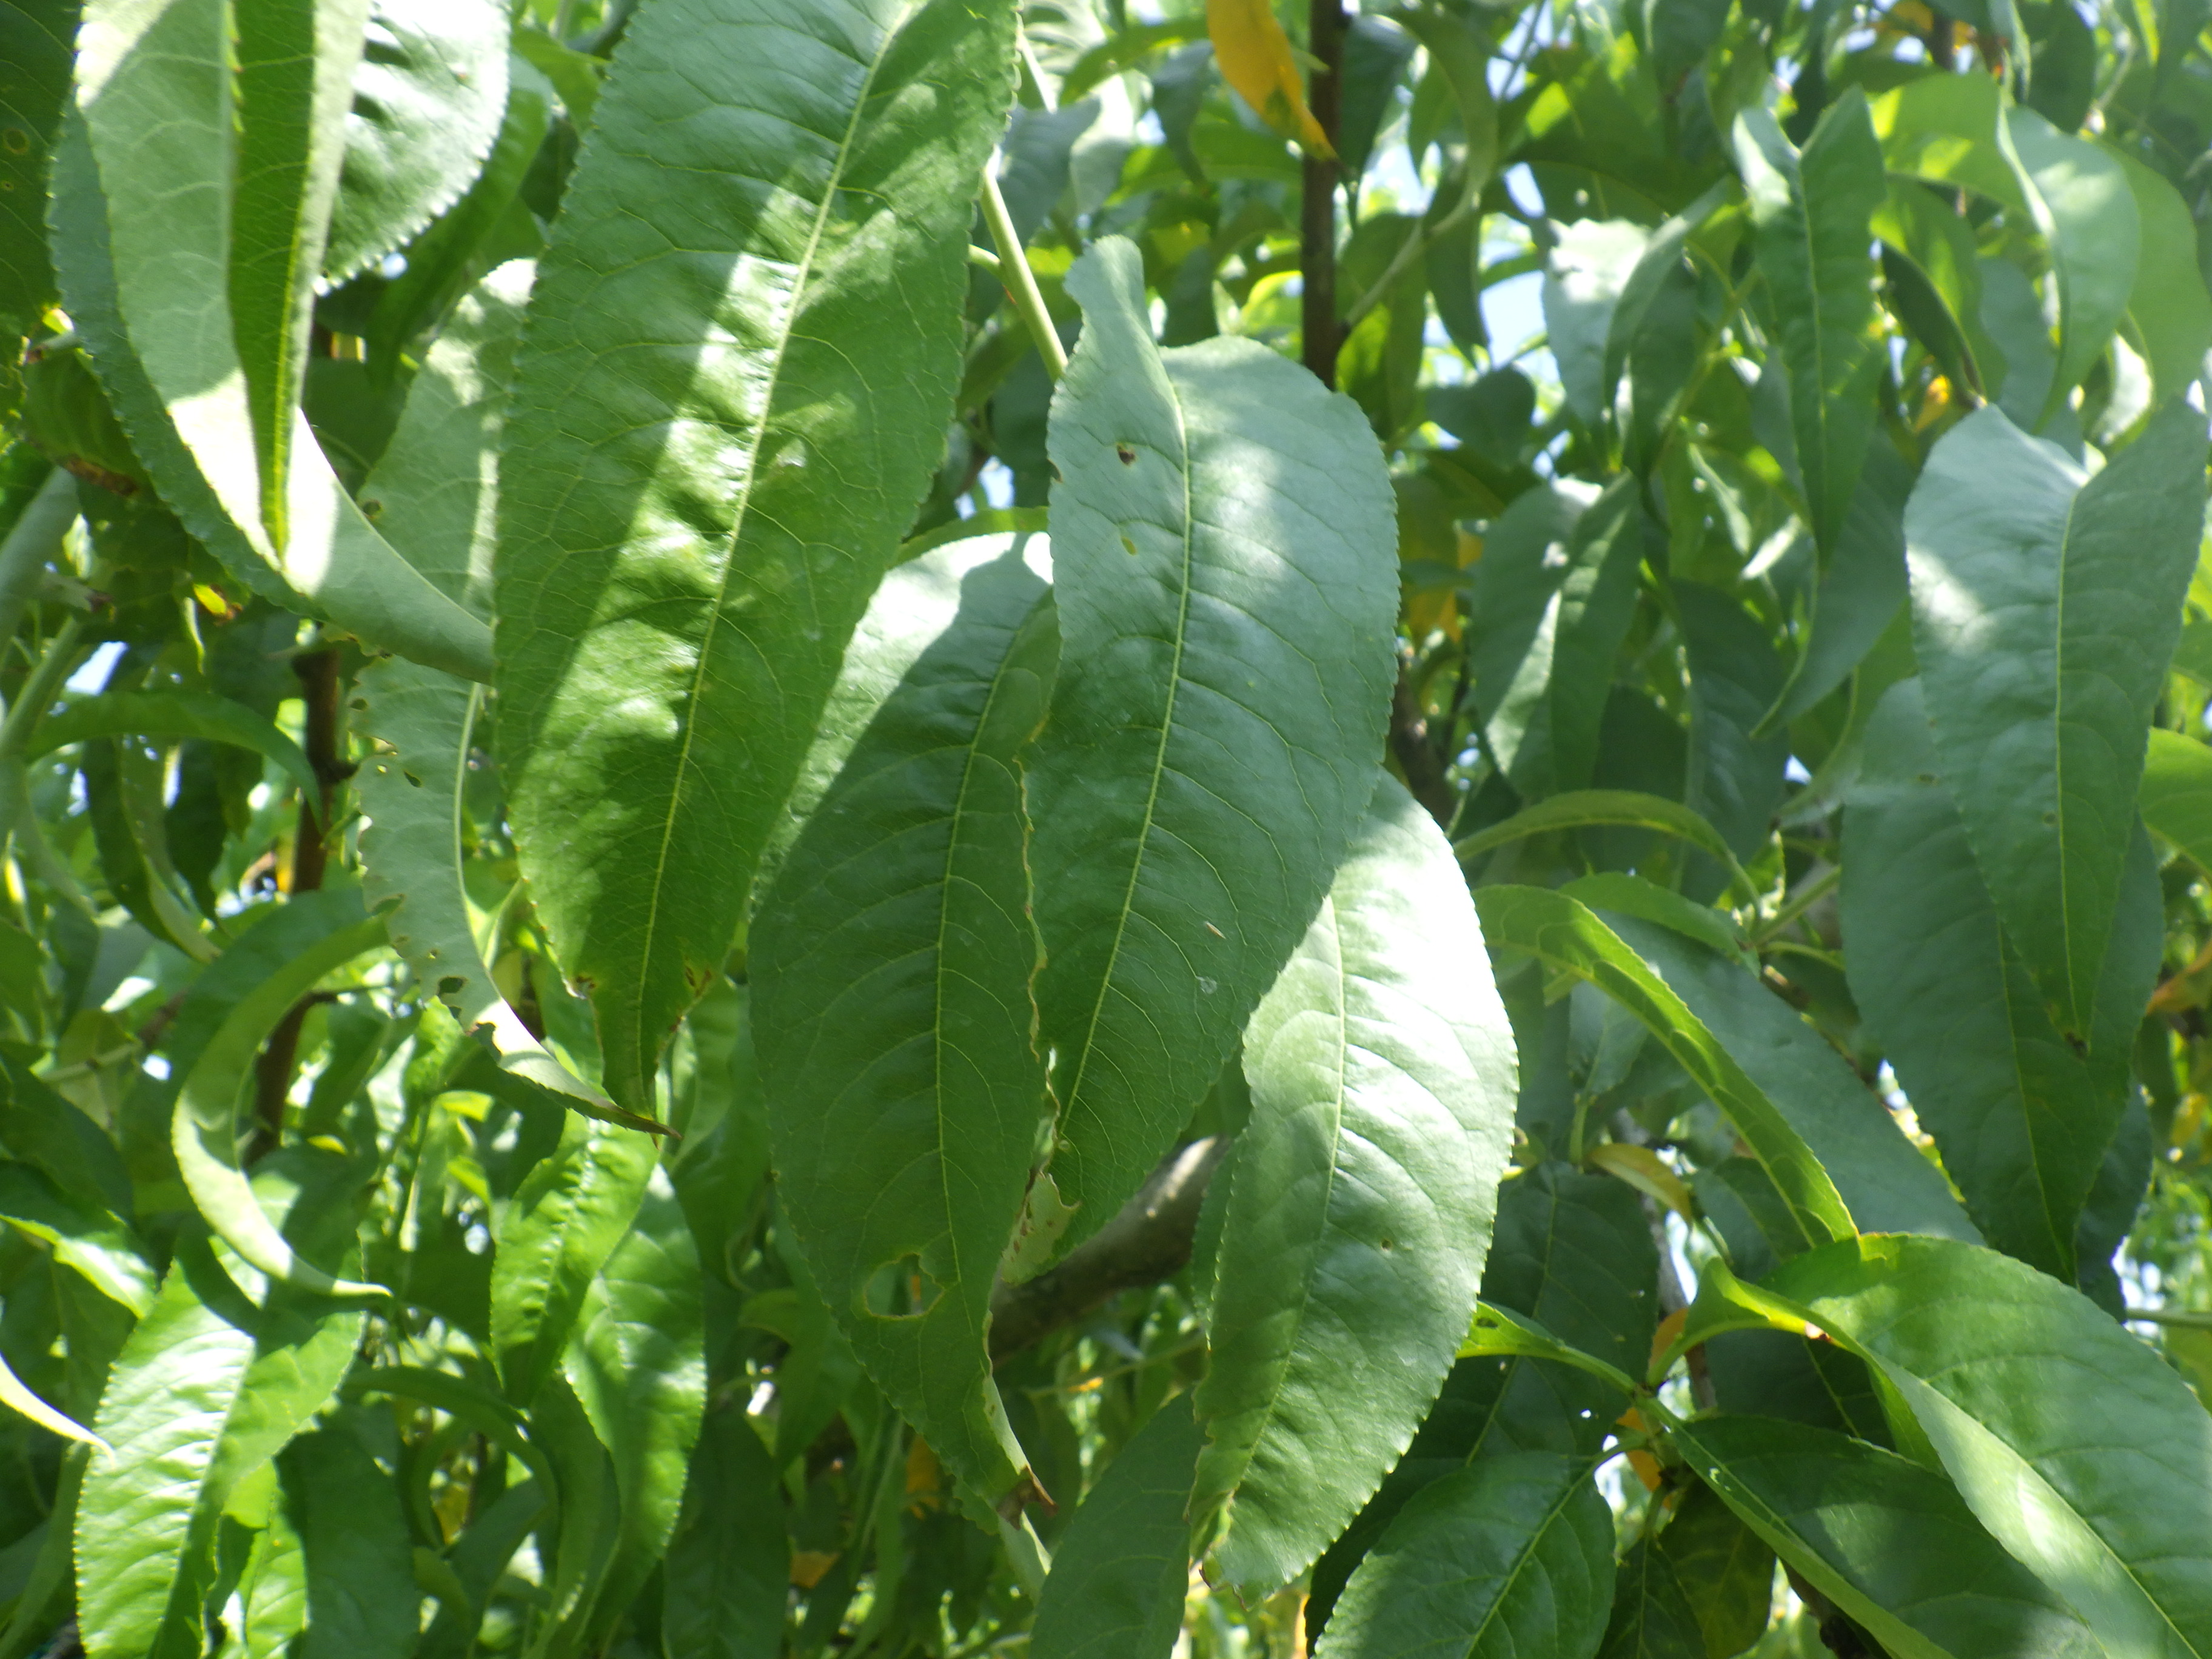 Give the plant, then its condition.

peach, shot hole disease
